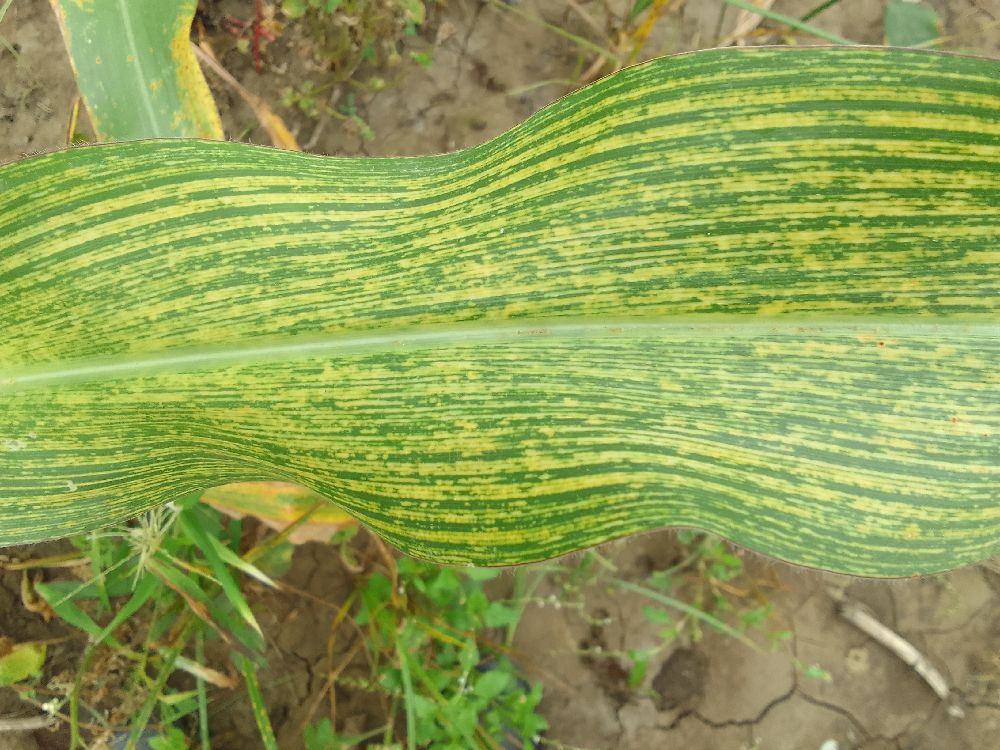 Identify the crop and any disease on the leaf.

maize, maize streak virus
